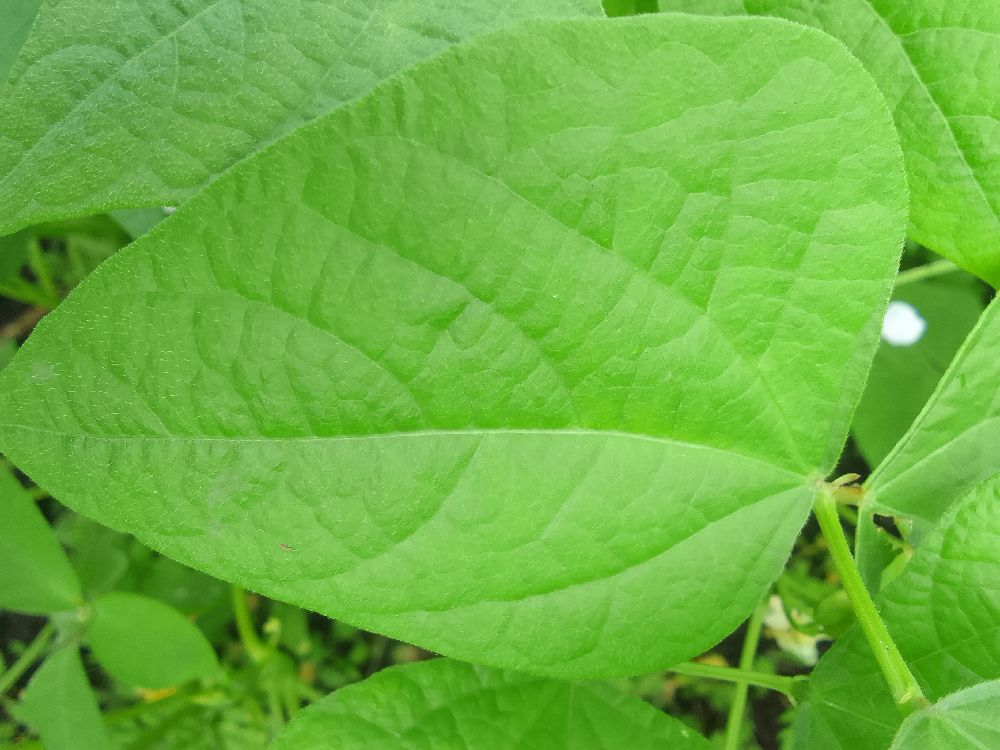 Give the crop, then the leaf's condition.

common bean, healthy
